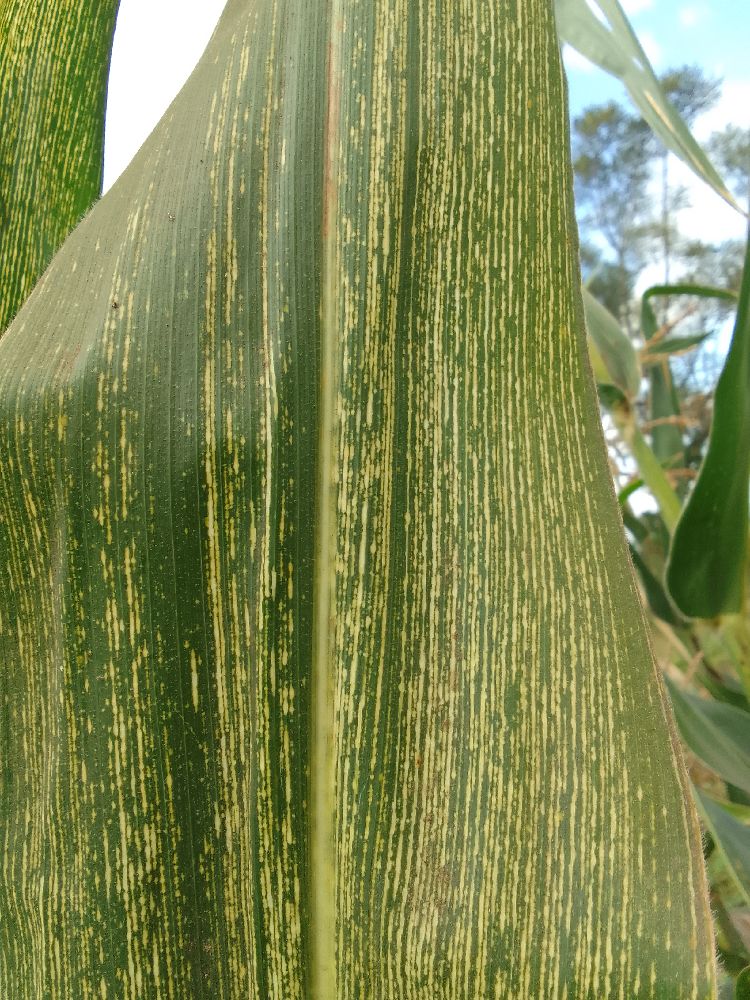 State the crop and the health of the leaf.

maize, maize streak virus
